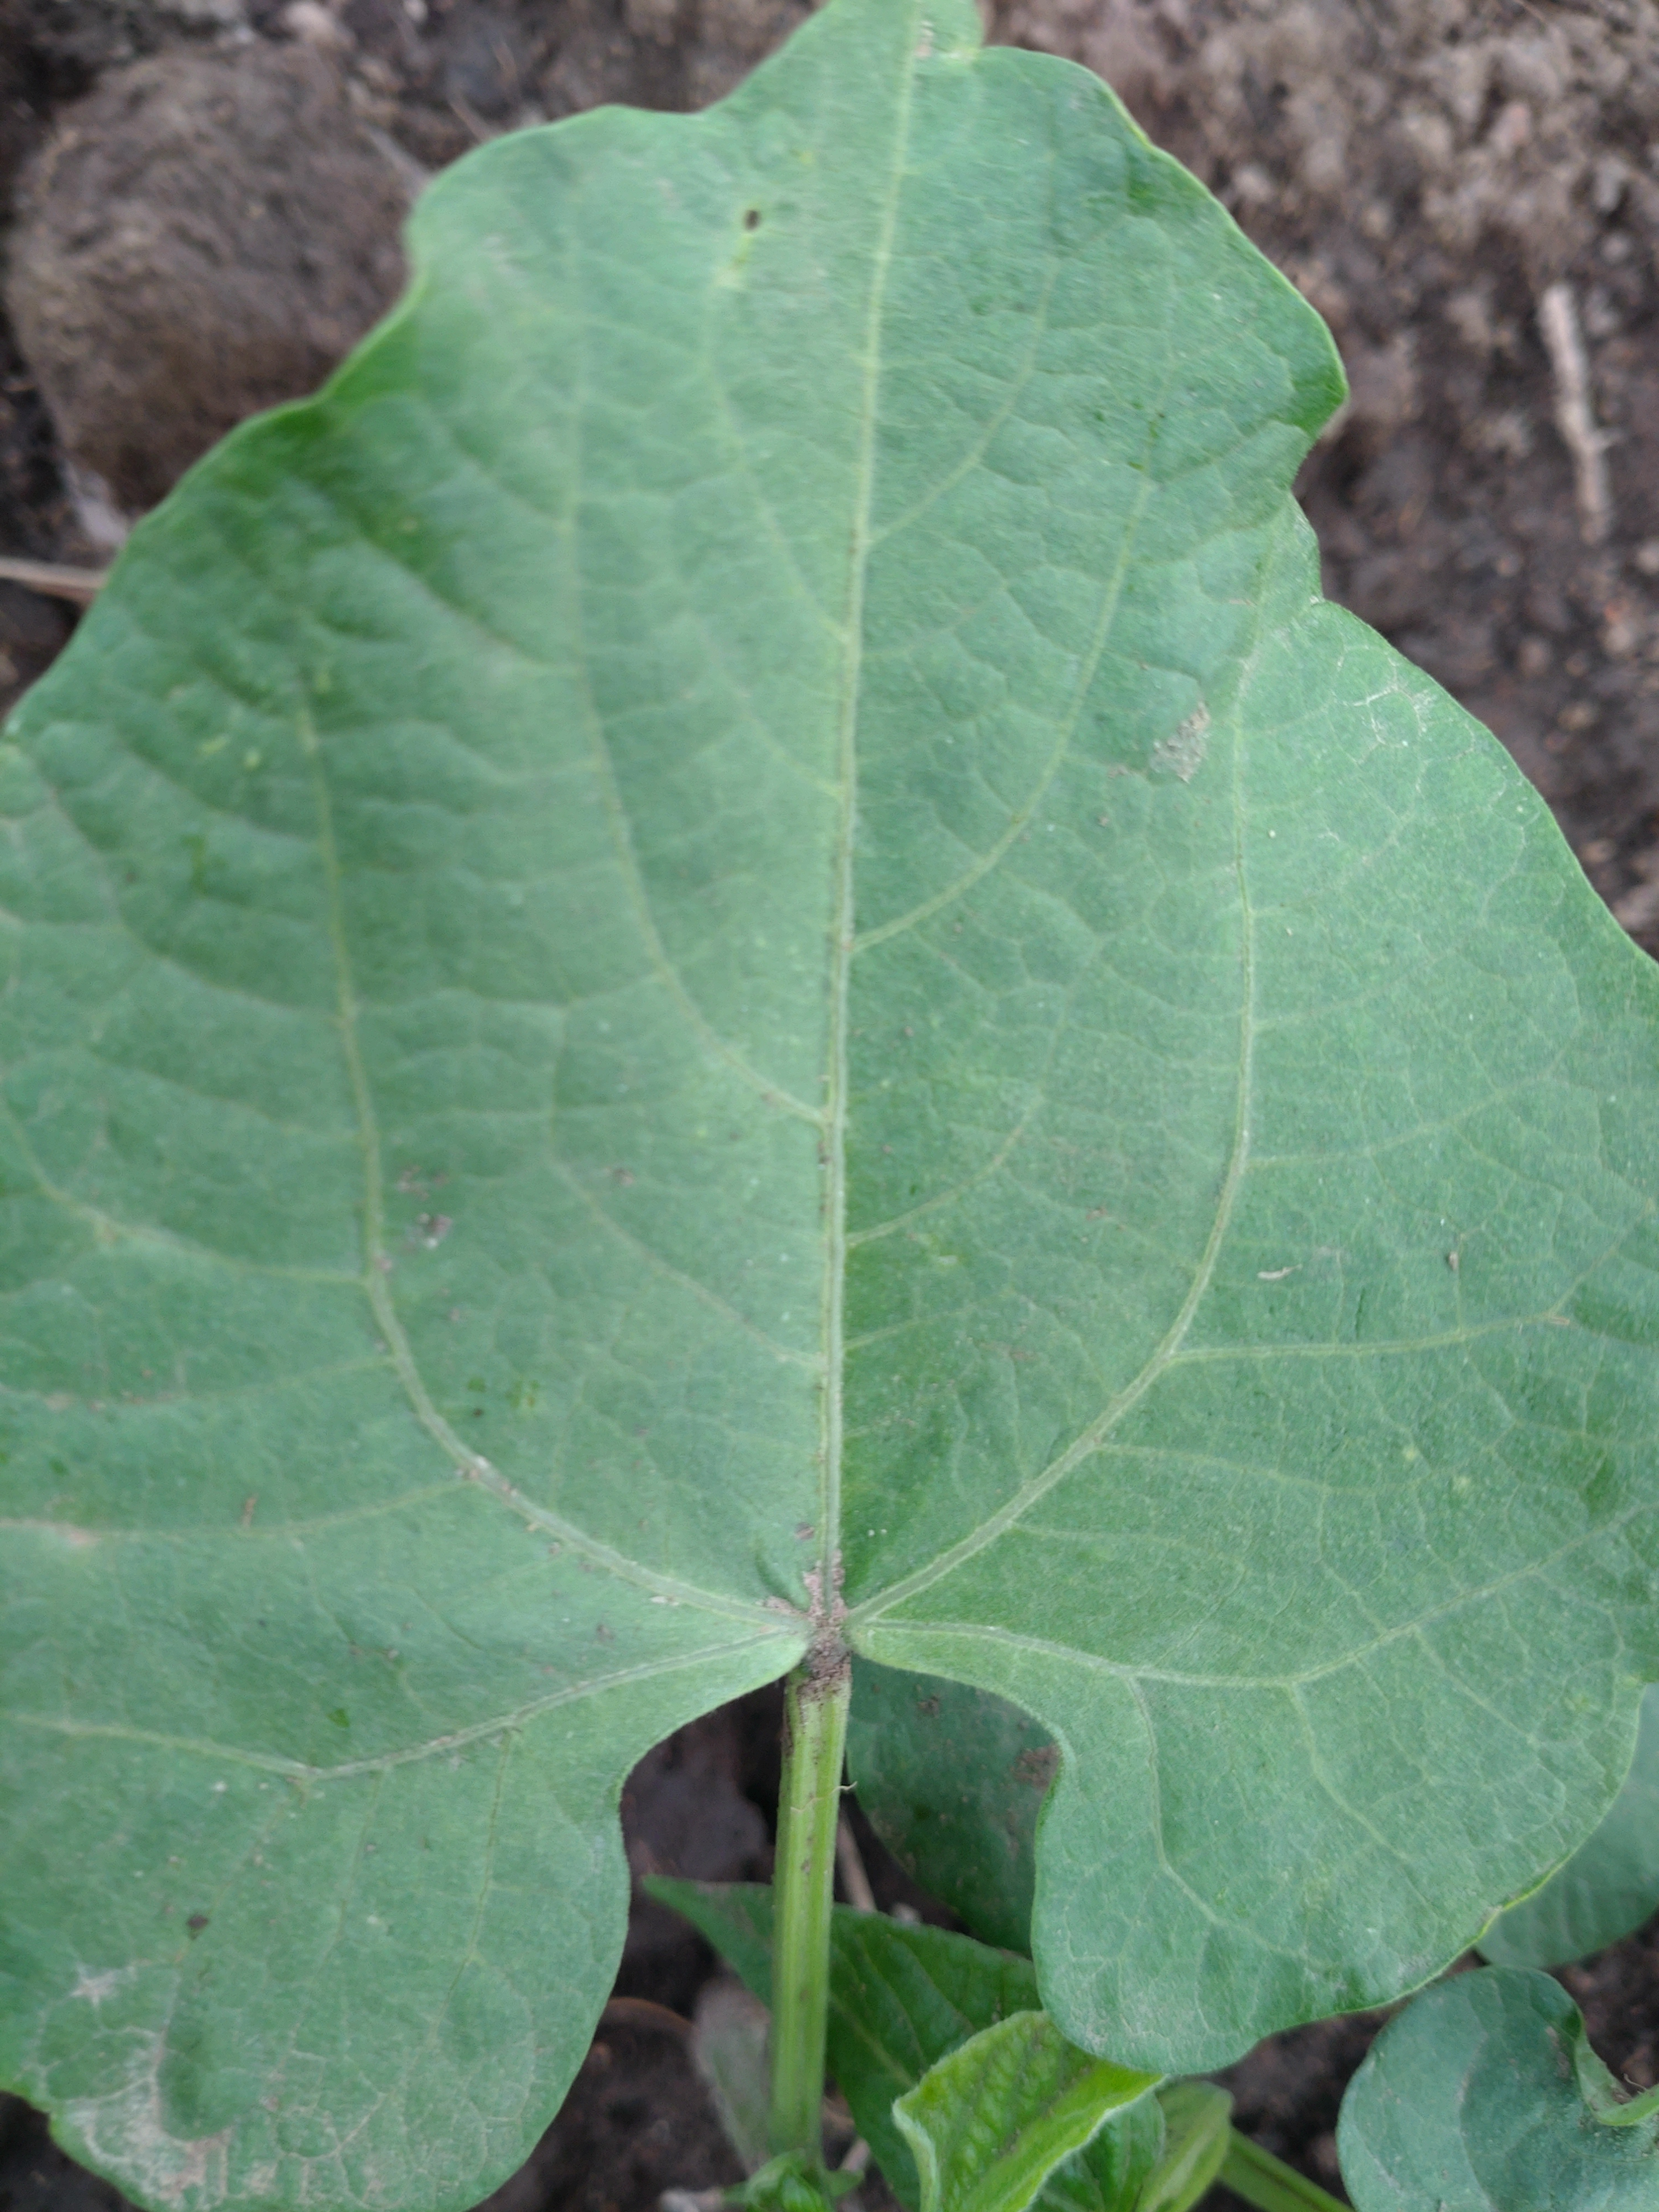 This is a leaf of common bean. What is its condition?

healthy
